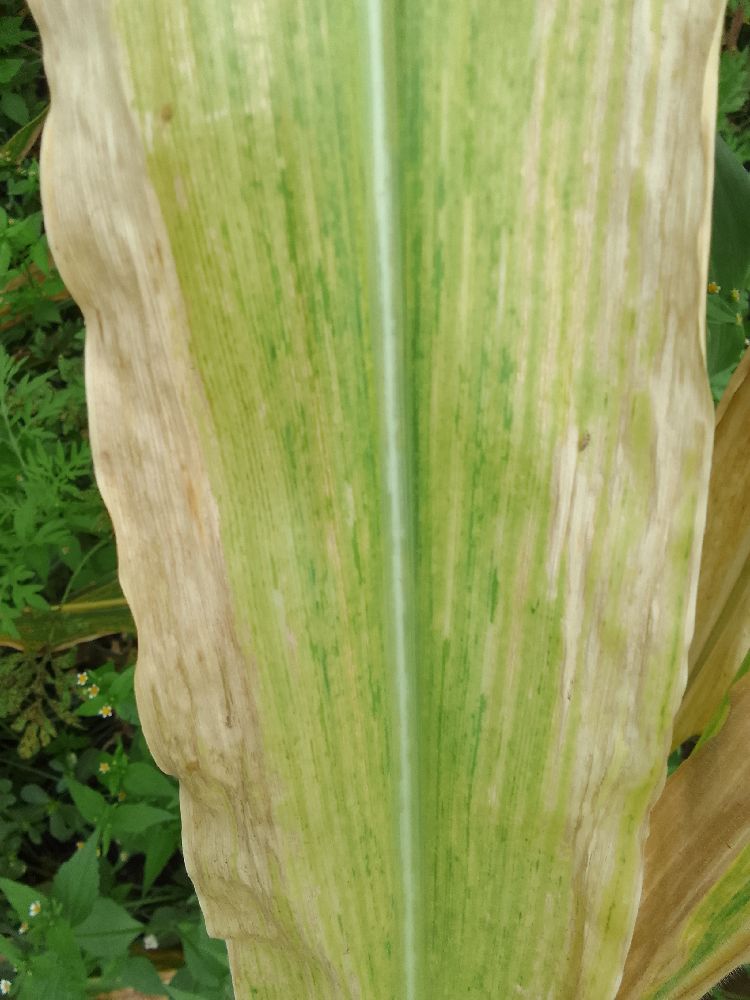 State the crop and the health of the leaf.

maize, maize lethal necrosis
